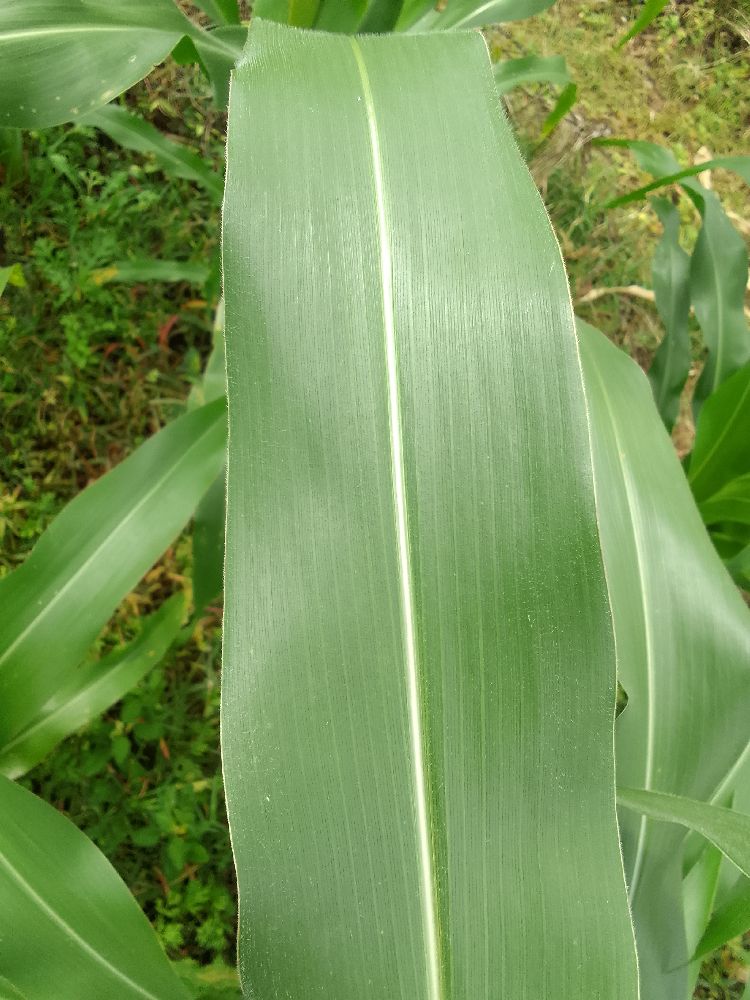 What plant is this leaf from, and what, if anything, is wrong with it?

maize, healthy
